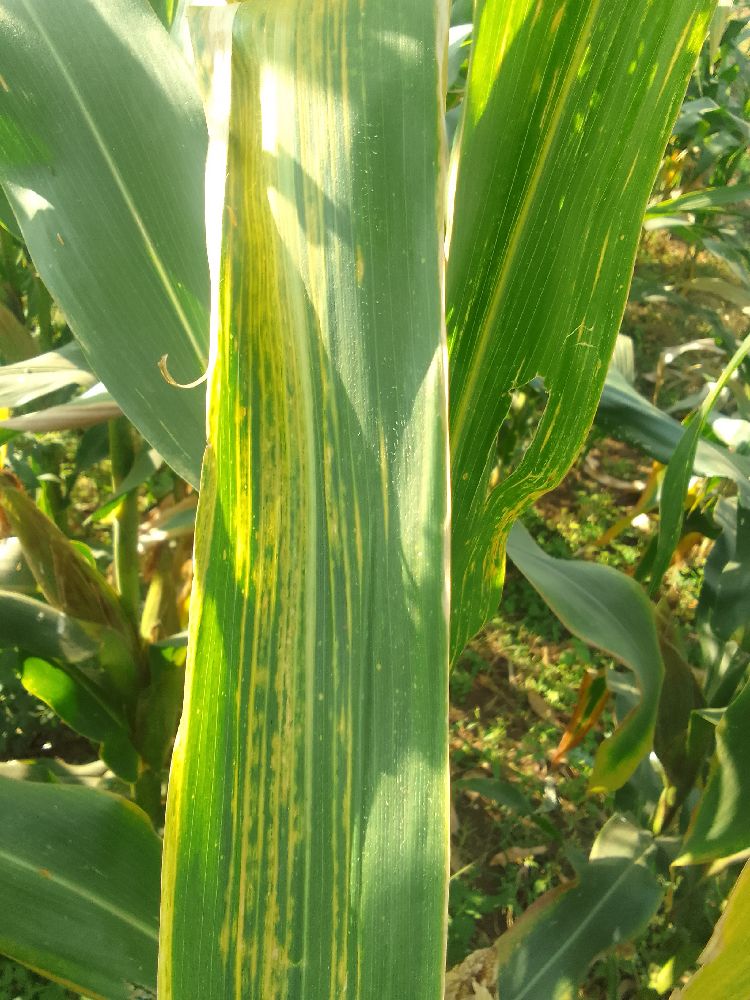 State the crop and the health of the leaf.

maize, maize lethal necrosis
